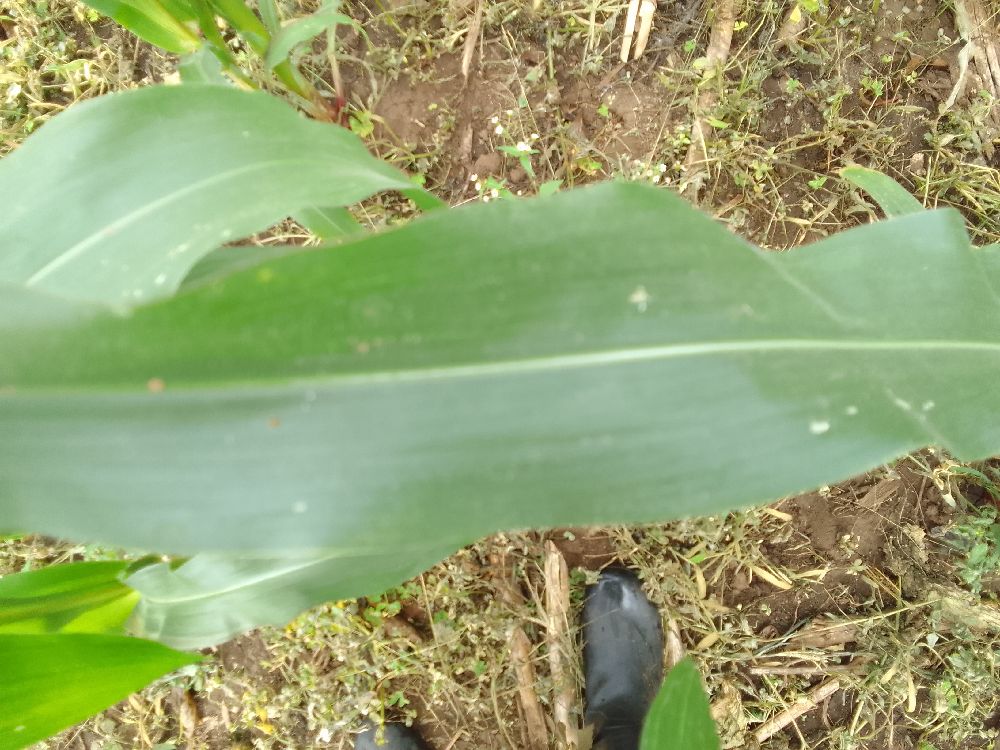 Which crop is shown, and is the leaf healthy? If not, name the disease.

maize, healthy
